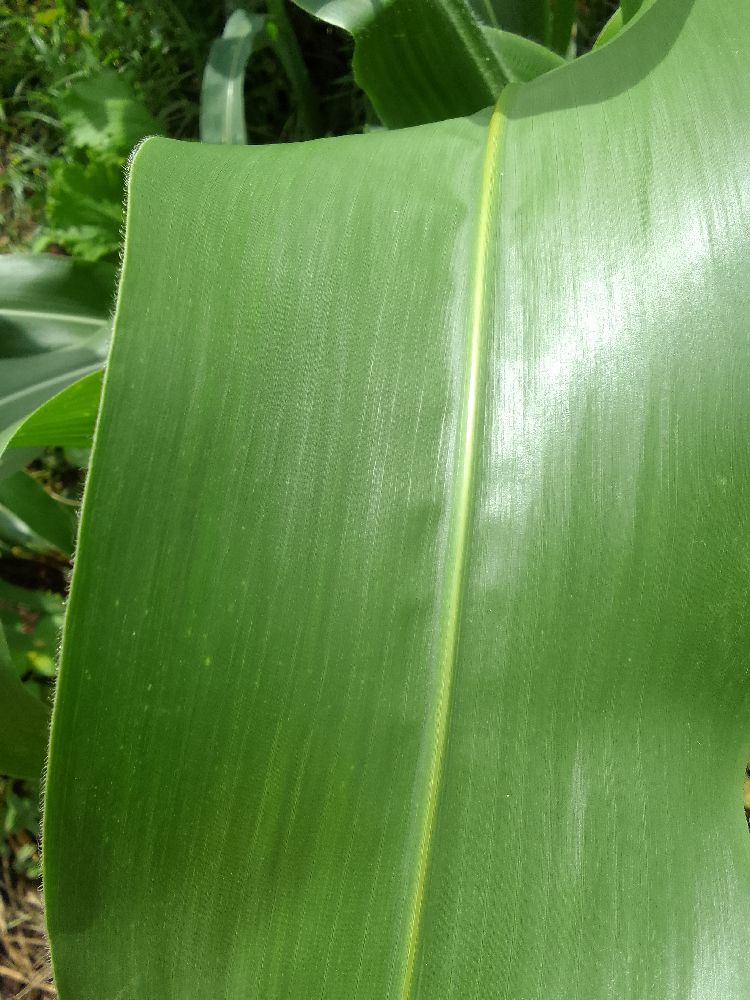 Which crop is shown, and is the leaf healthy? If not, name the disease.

maize, healthy
